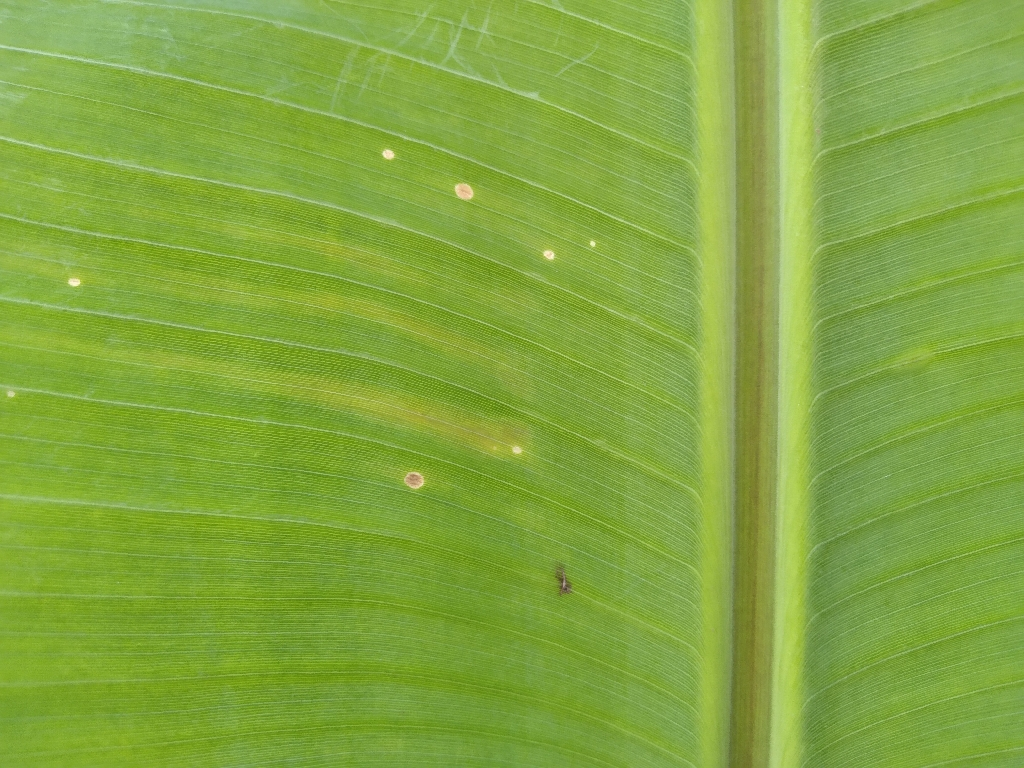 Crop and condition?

banana, healthy
